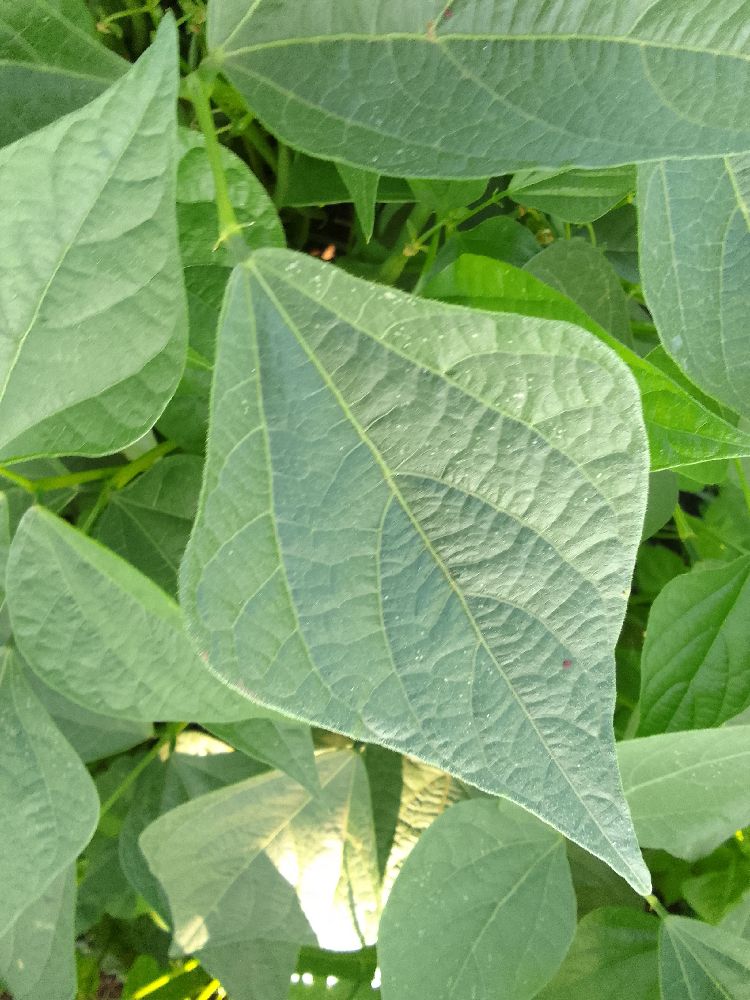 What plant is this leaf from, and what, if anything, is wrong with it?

common bean, healthy
